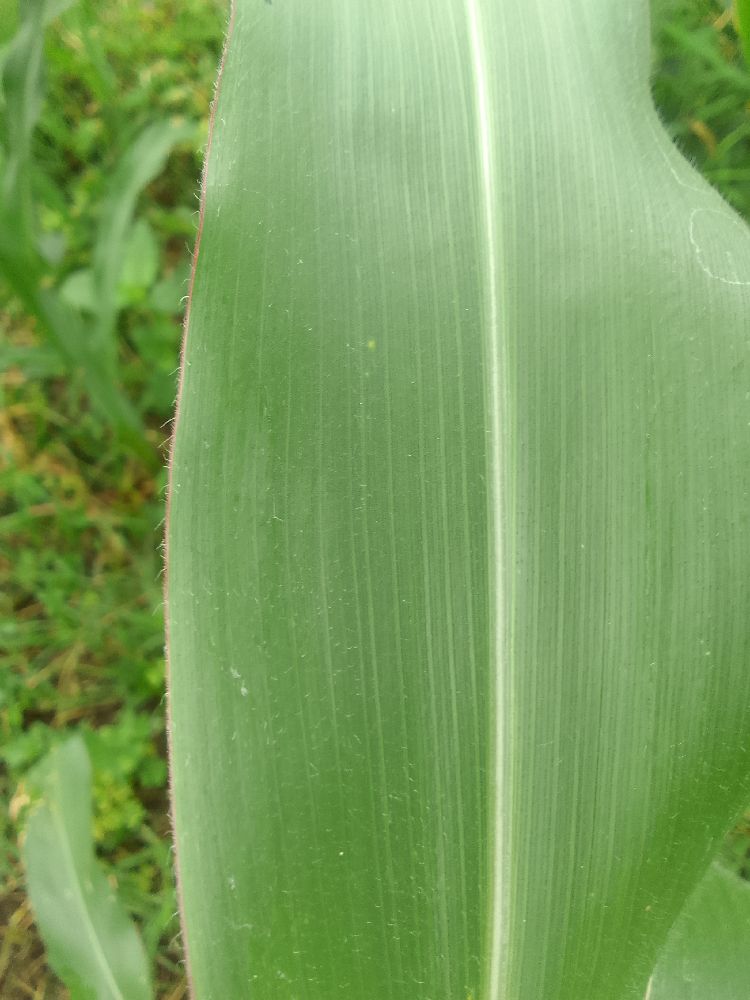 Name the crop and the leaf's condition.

maize, healthy
